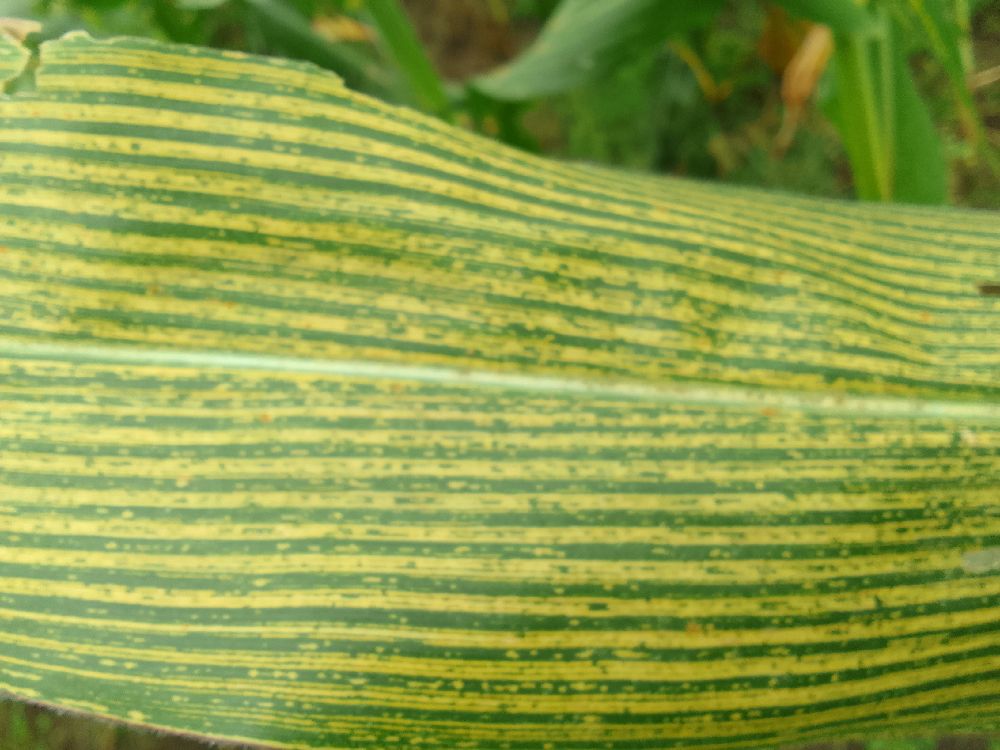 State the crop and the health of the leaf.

maize, maize streak virus
